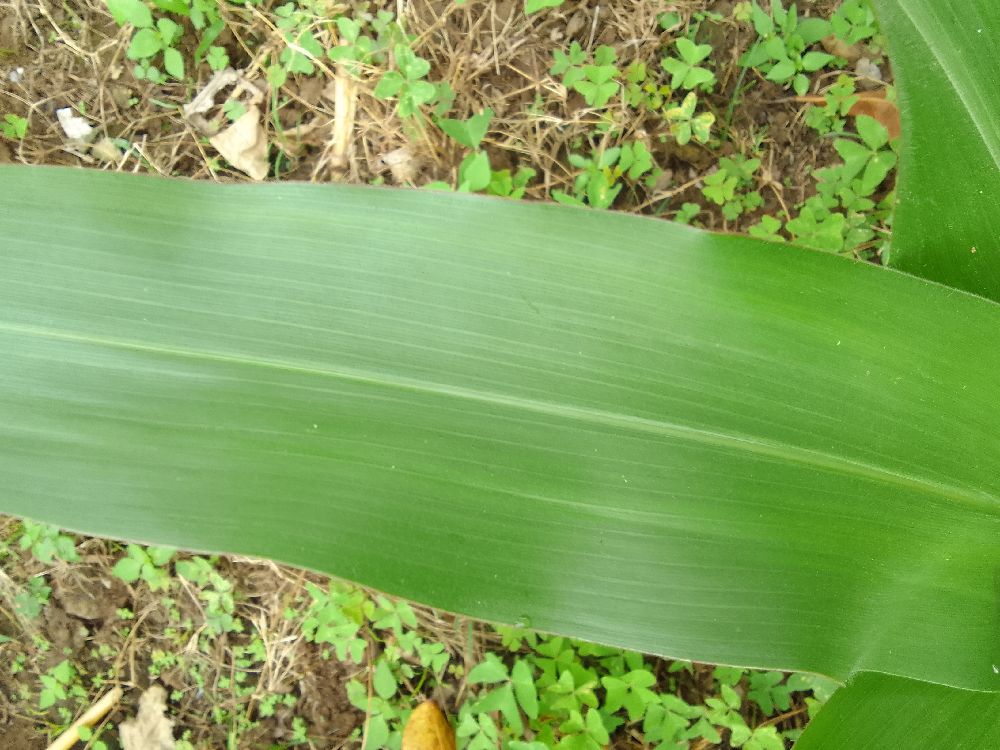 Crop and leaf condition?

maize, healthy
